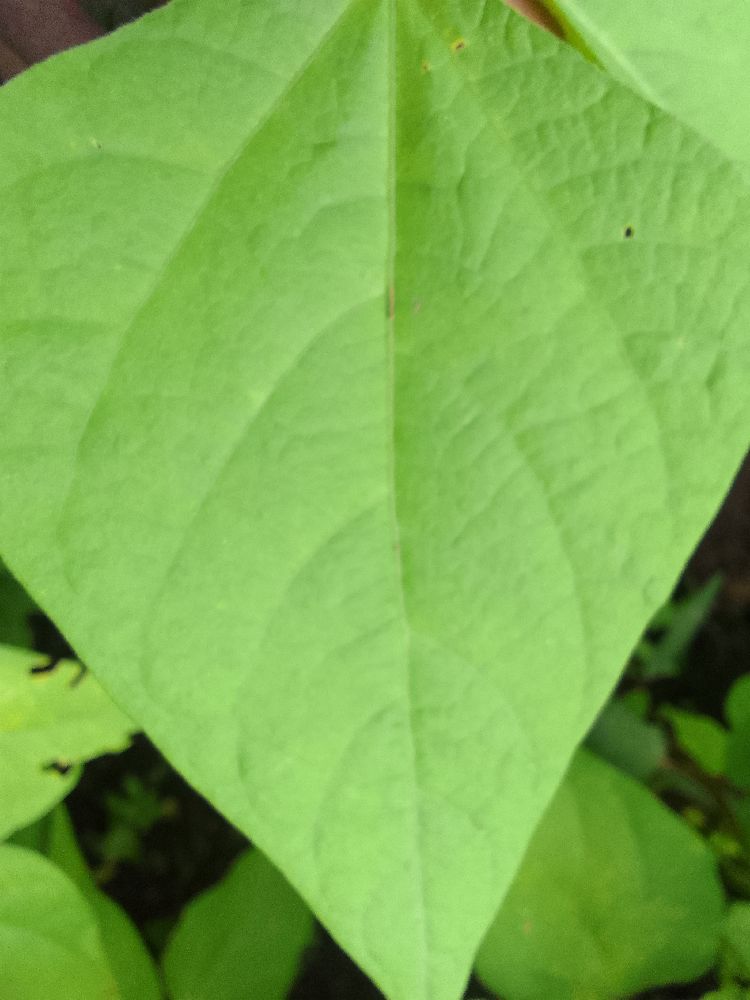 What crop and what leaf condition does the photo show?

common bean, healthy
